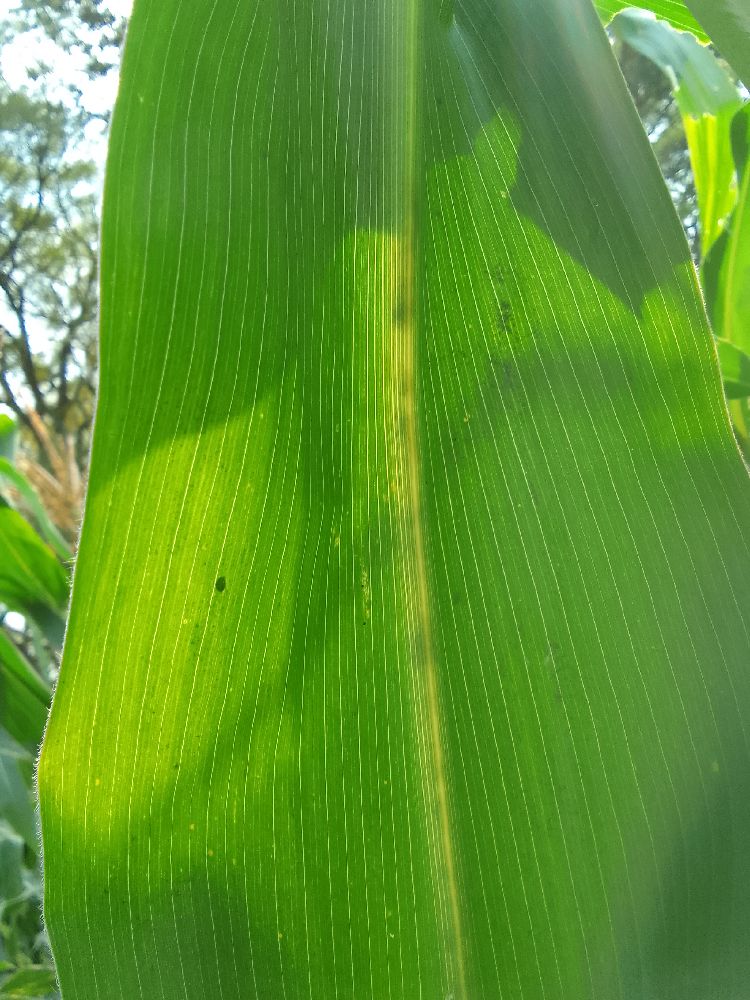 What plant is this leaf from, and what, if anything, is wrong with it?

maize, healthy
